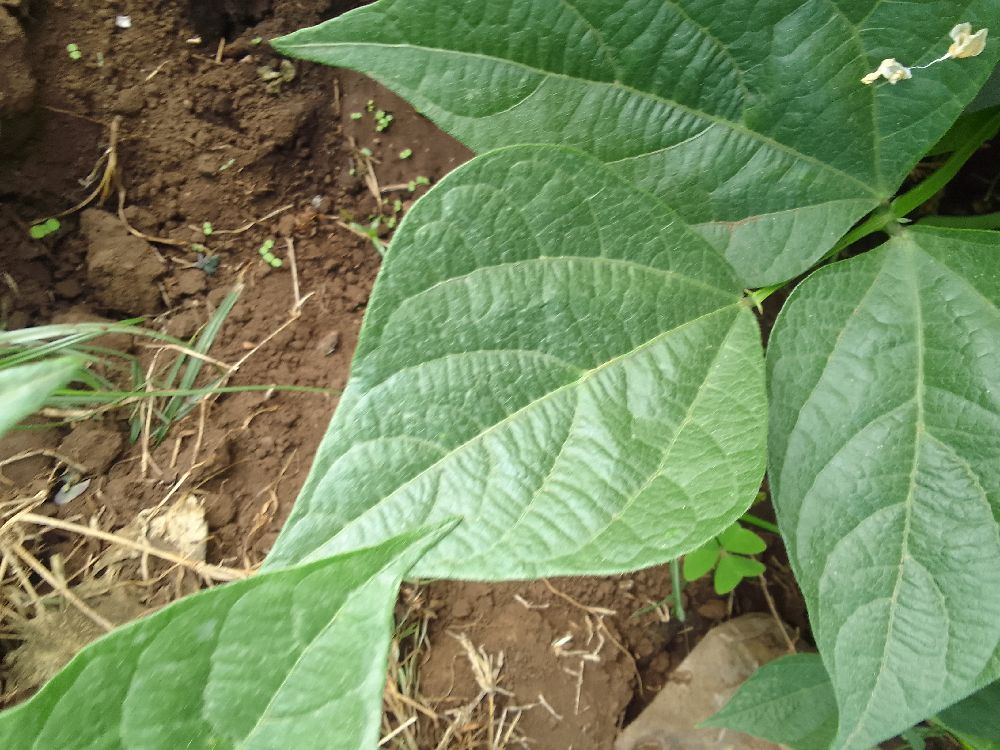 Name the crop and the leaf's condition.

common bean, healthy
